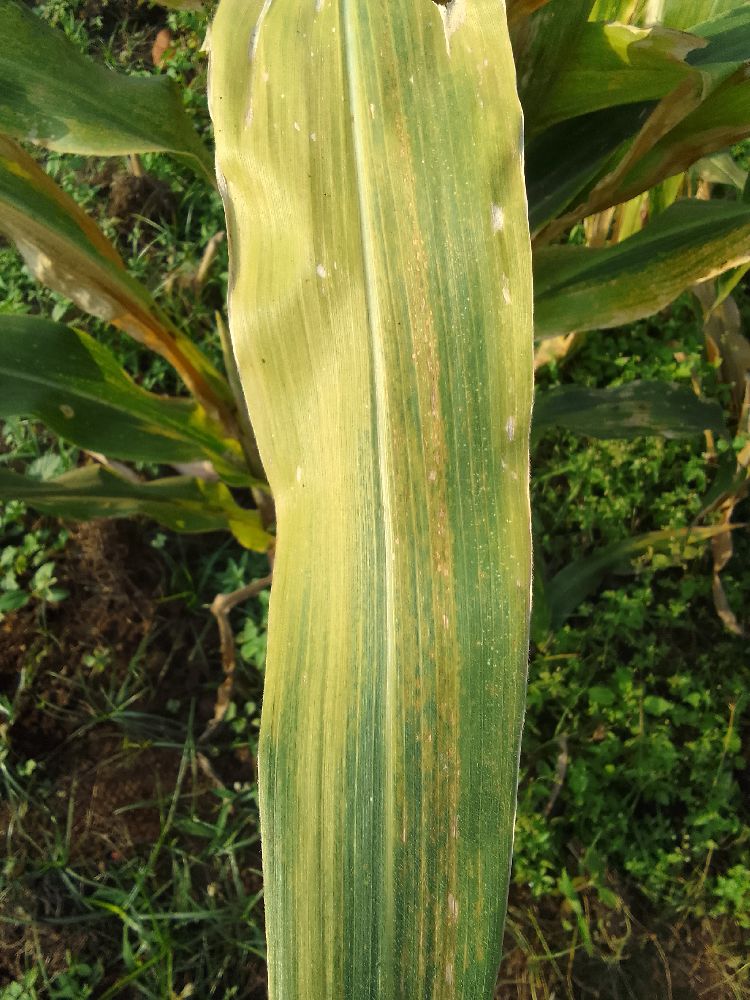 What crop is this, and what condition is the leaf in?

maize, maize lethal necrosis
